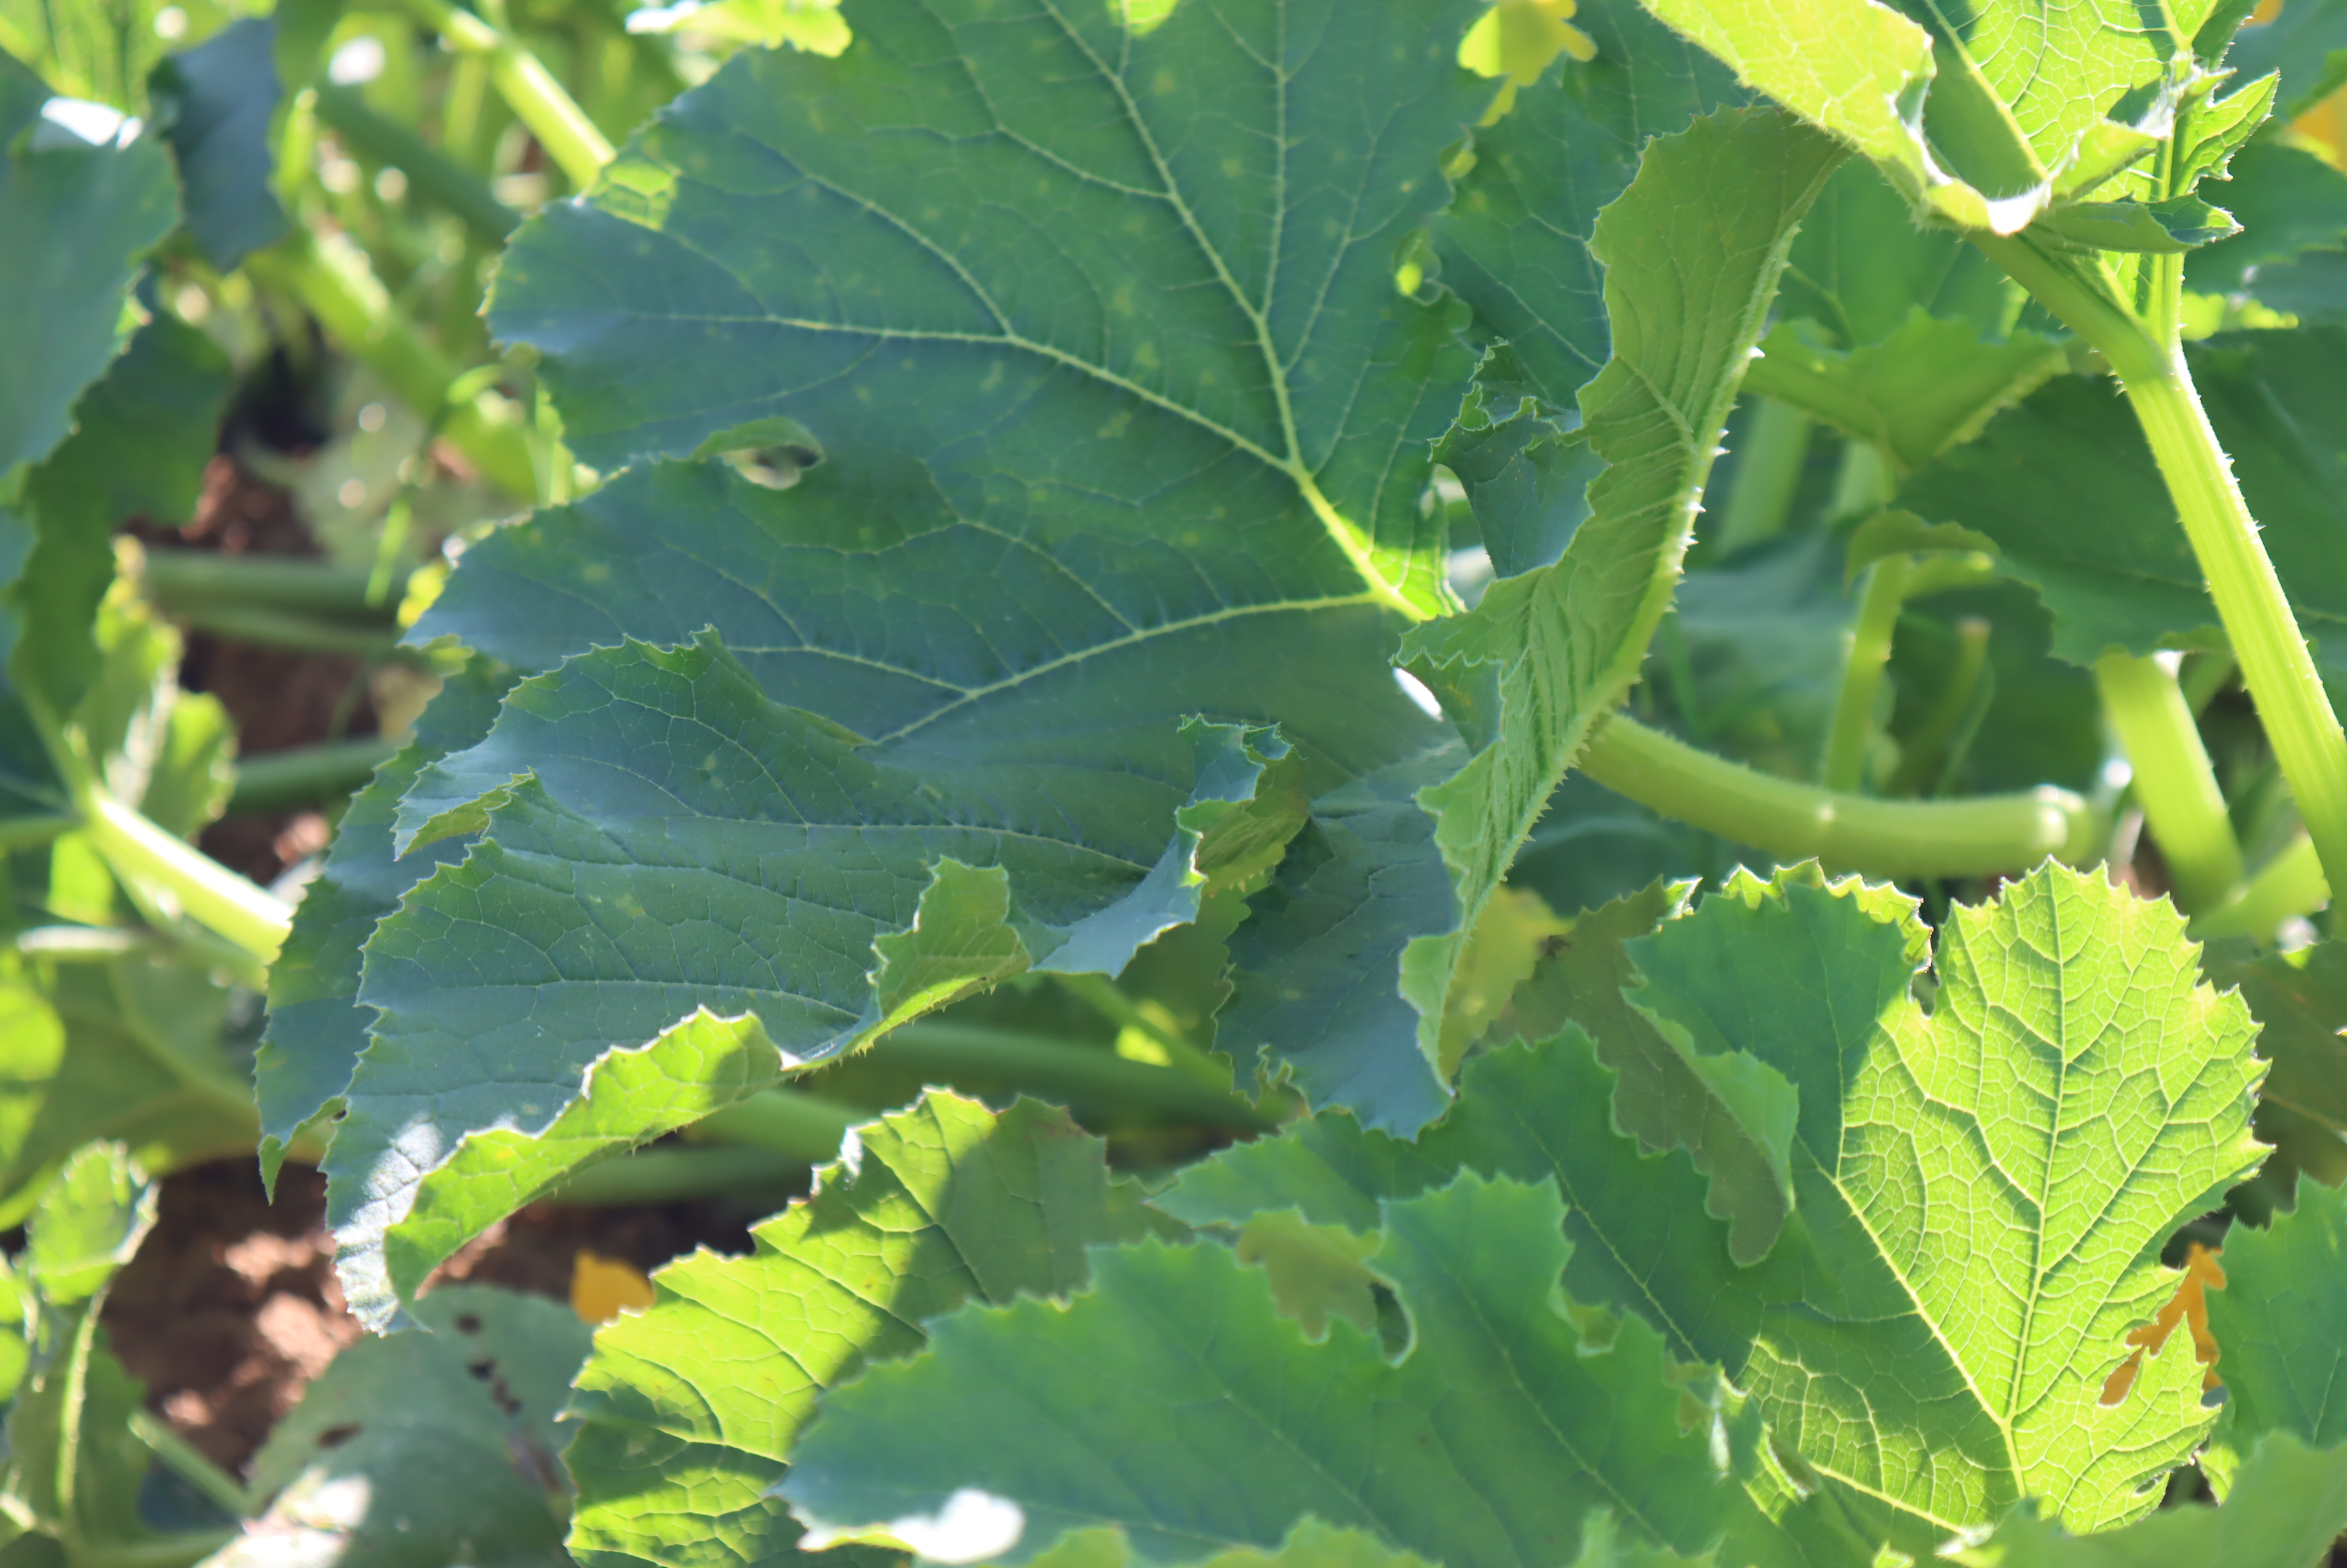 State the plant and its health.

zucchini, bacterial leaf spot
